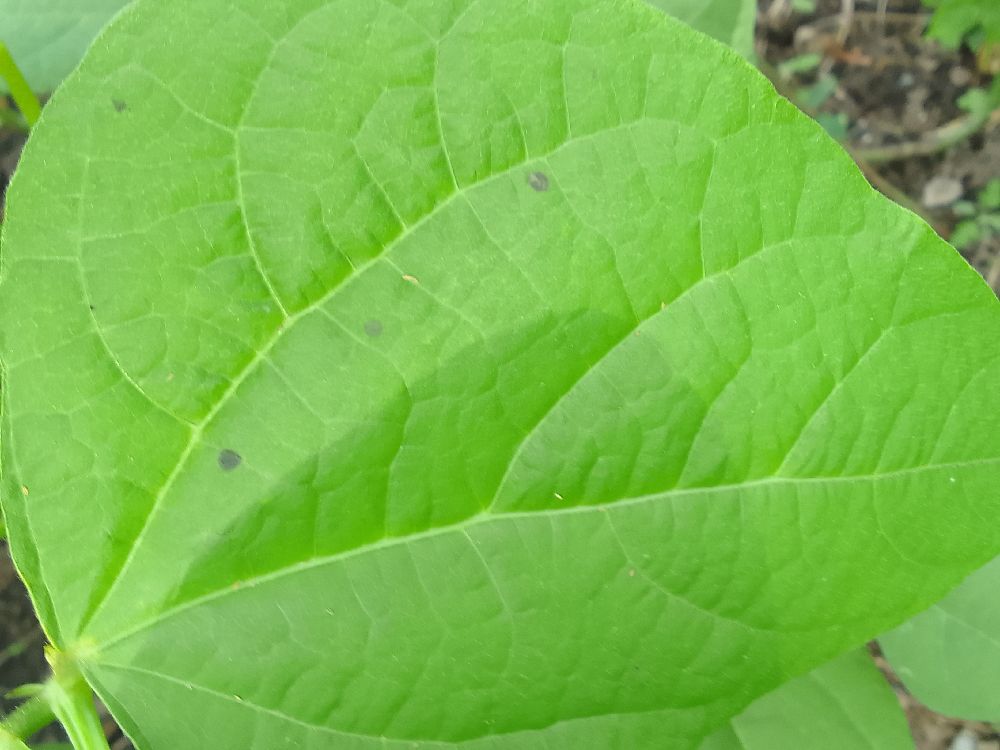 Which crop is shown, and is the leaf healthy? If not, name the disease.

common bean, healthy
